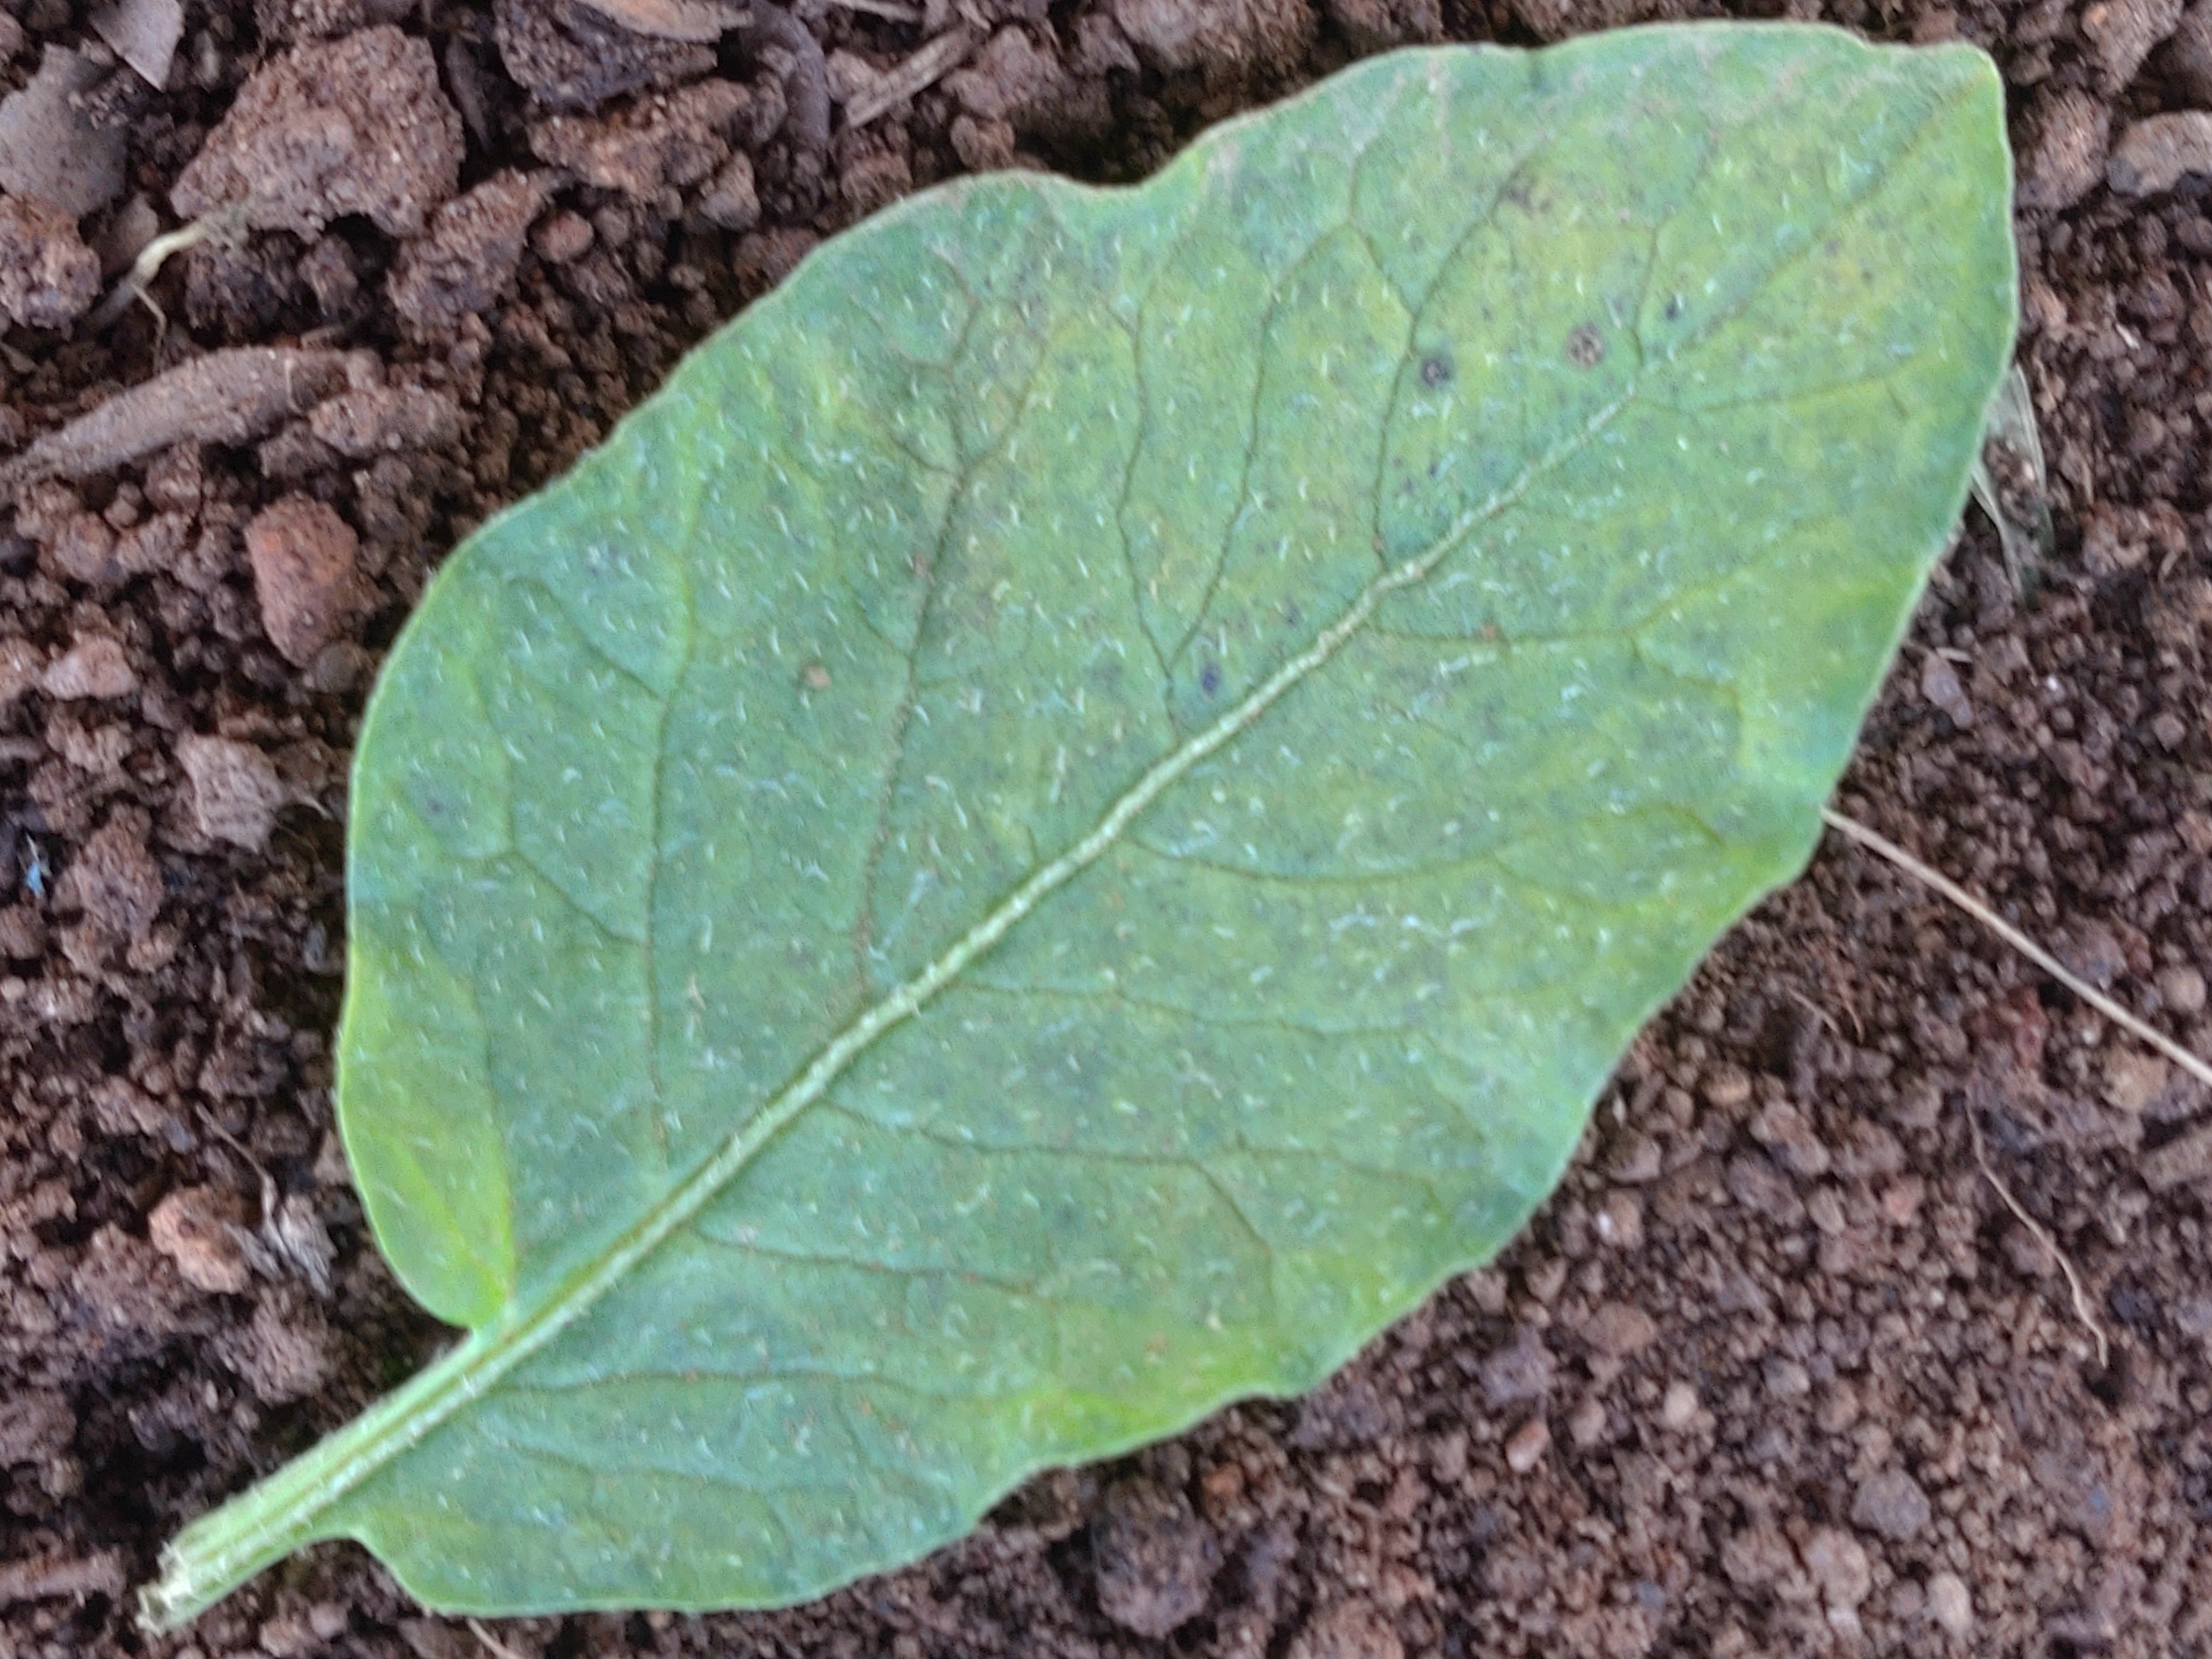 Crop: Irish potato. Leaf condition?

late blight
